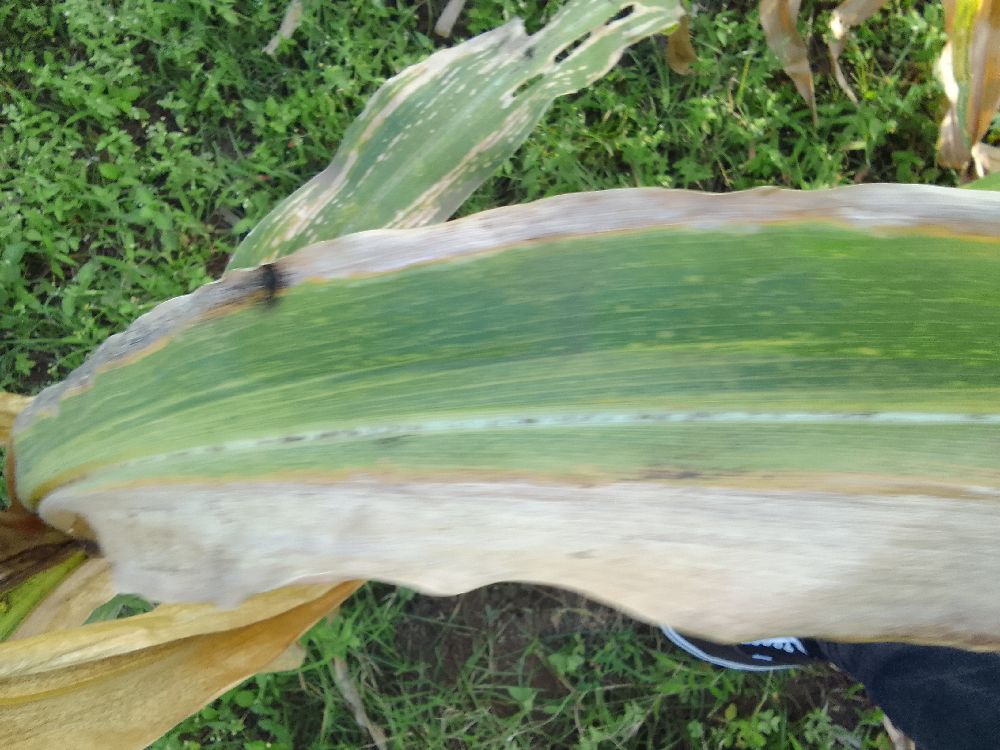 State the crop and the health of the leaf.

maize, maize lethal necrosis
